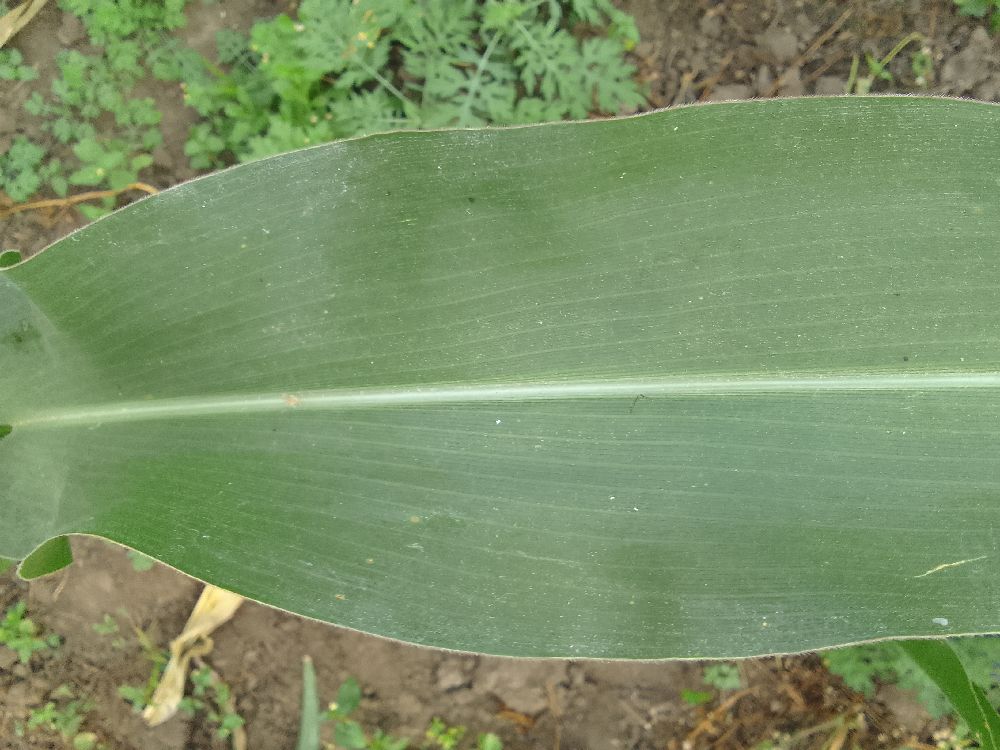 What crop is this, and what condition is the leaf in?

maize, healthy
